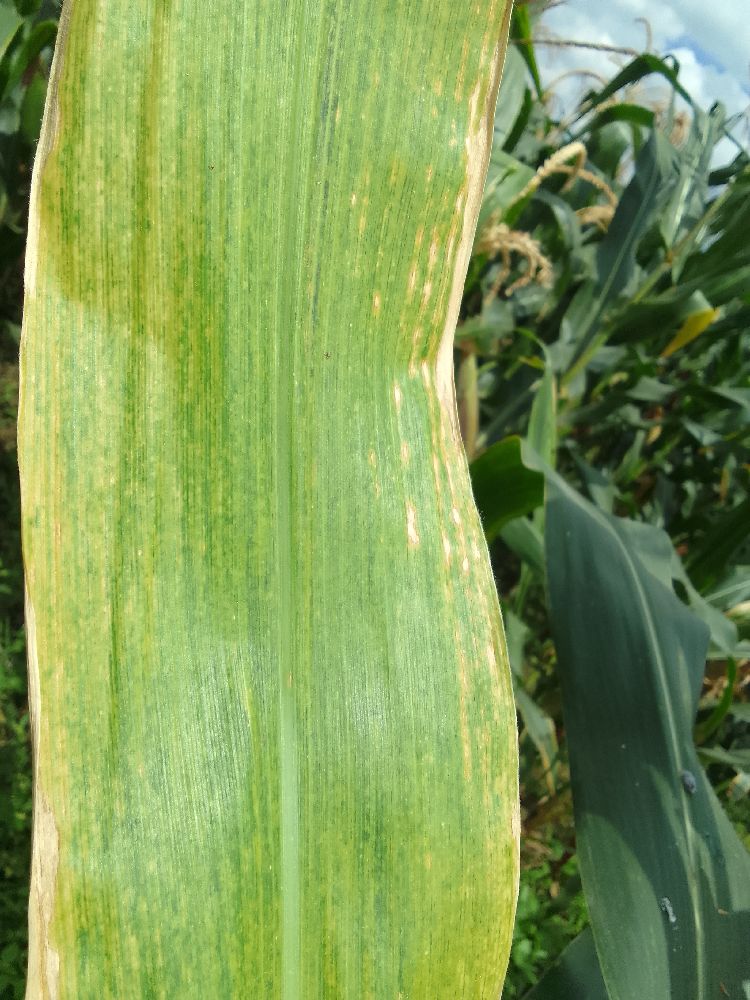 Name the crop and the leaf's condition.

maize, maize lethal necrosis
